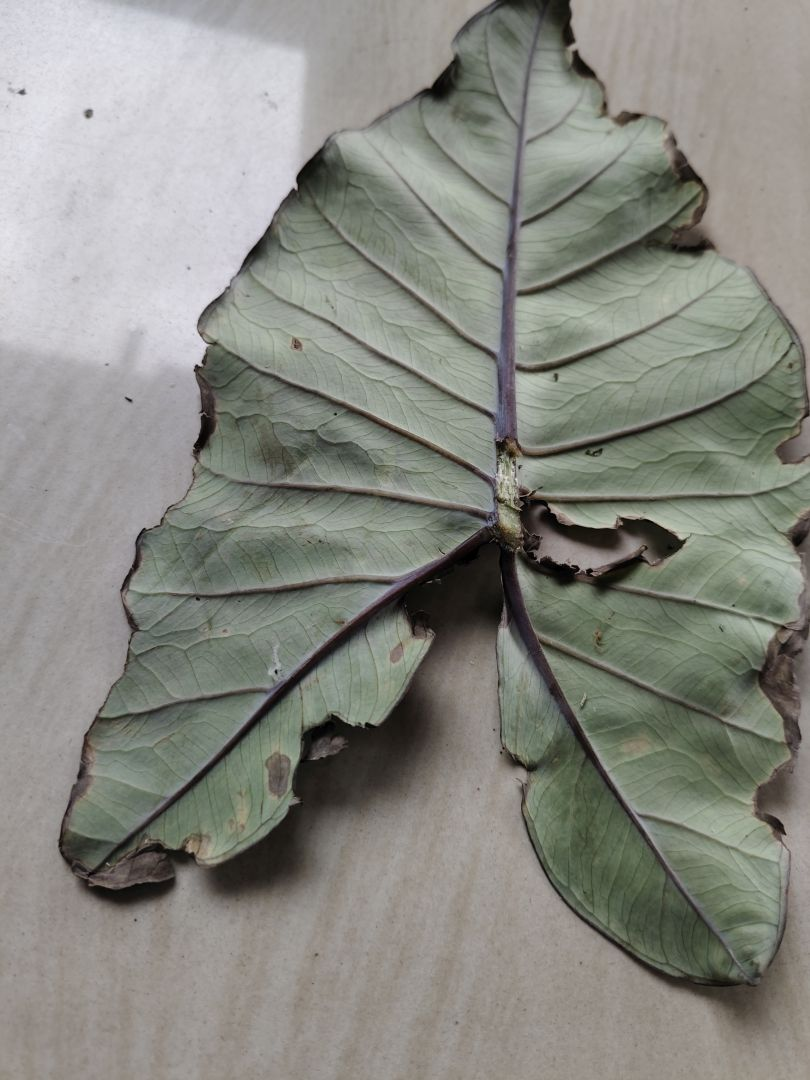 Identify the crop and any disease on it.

taro, leaf blight
